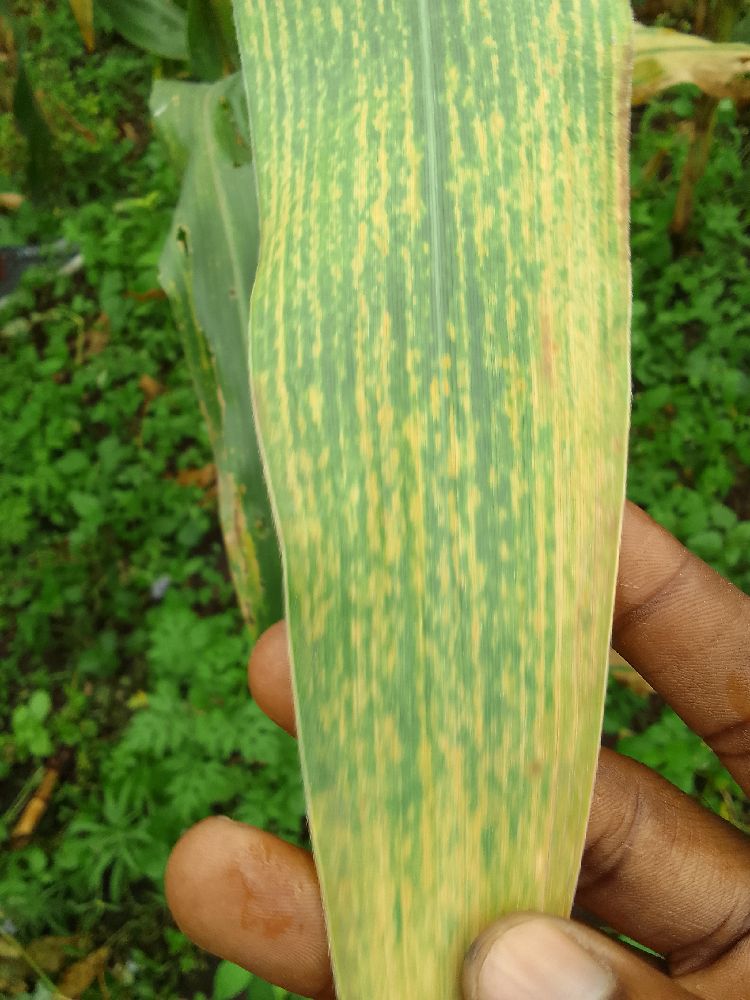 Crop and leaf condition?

maize, maize lethal necrosis
